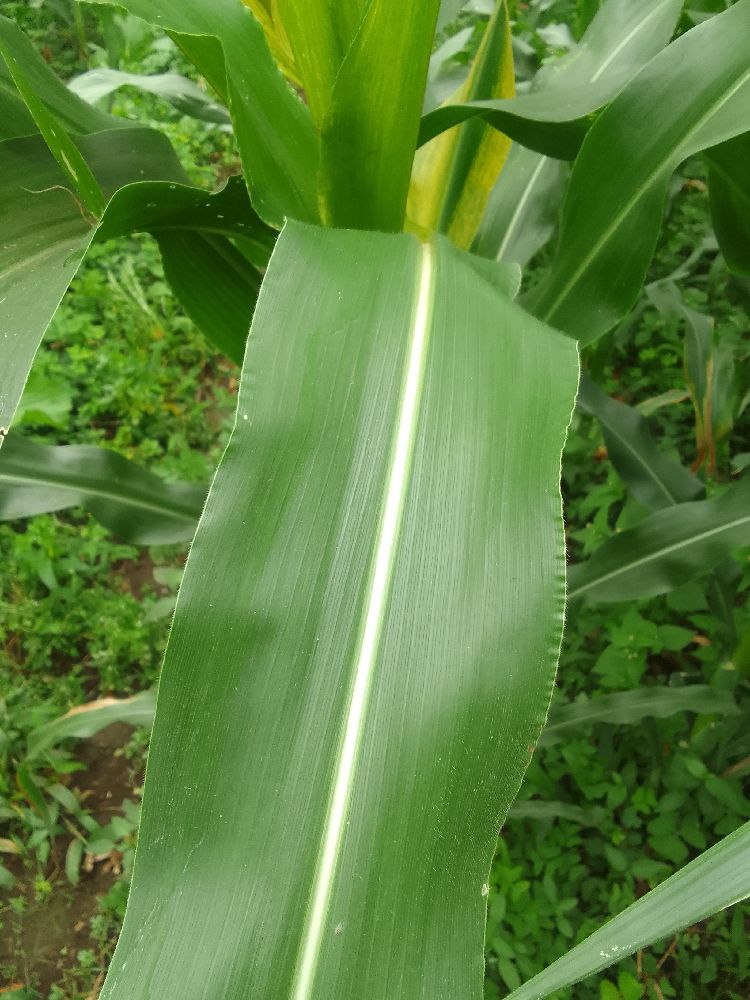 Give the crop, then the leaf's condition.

maize, healthy
